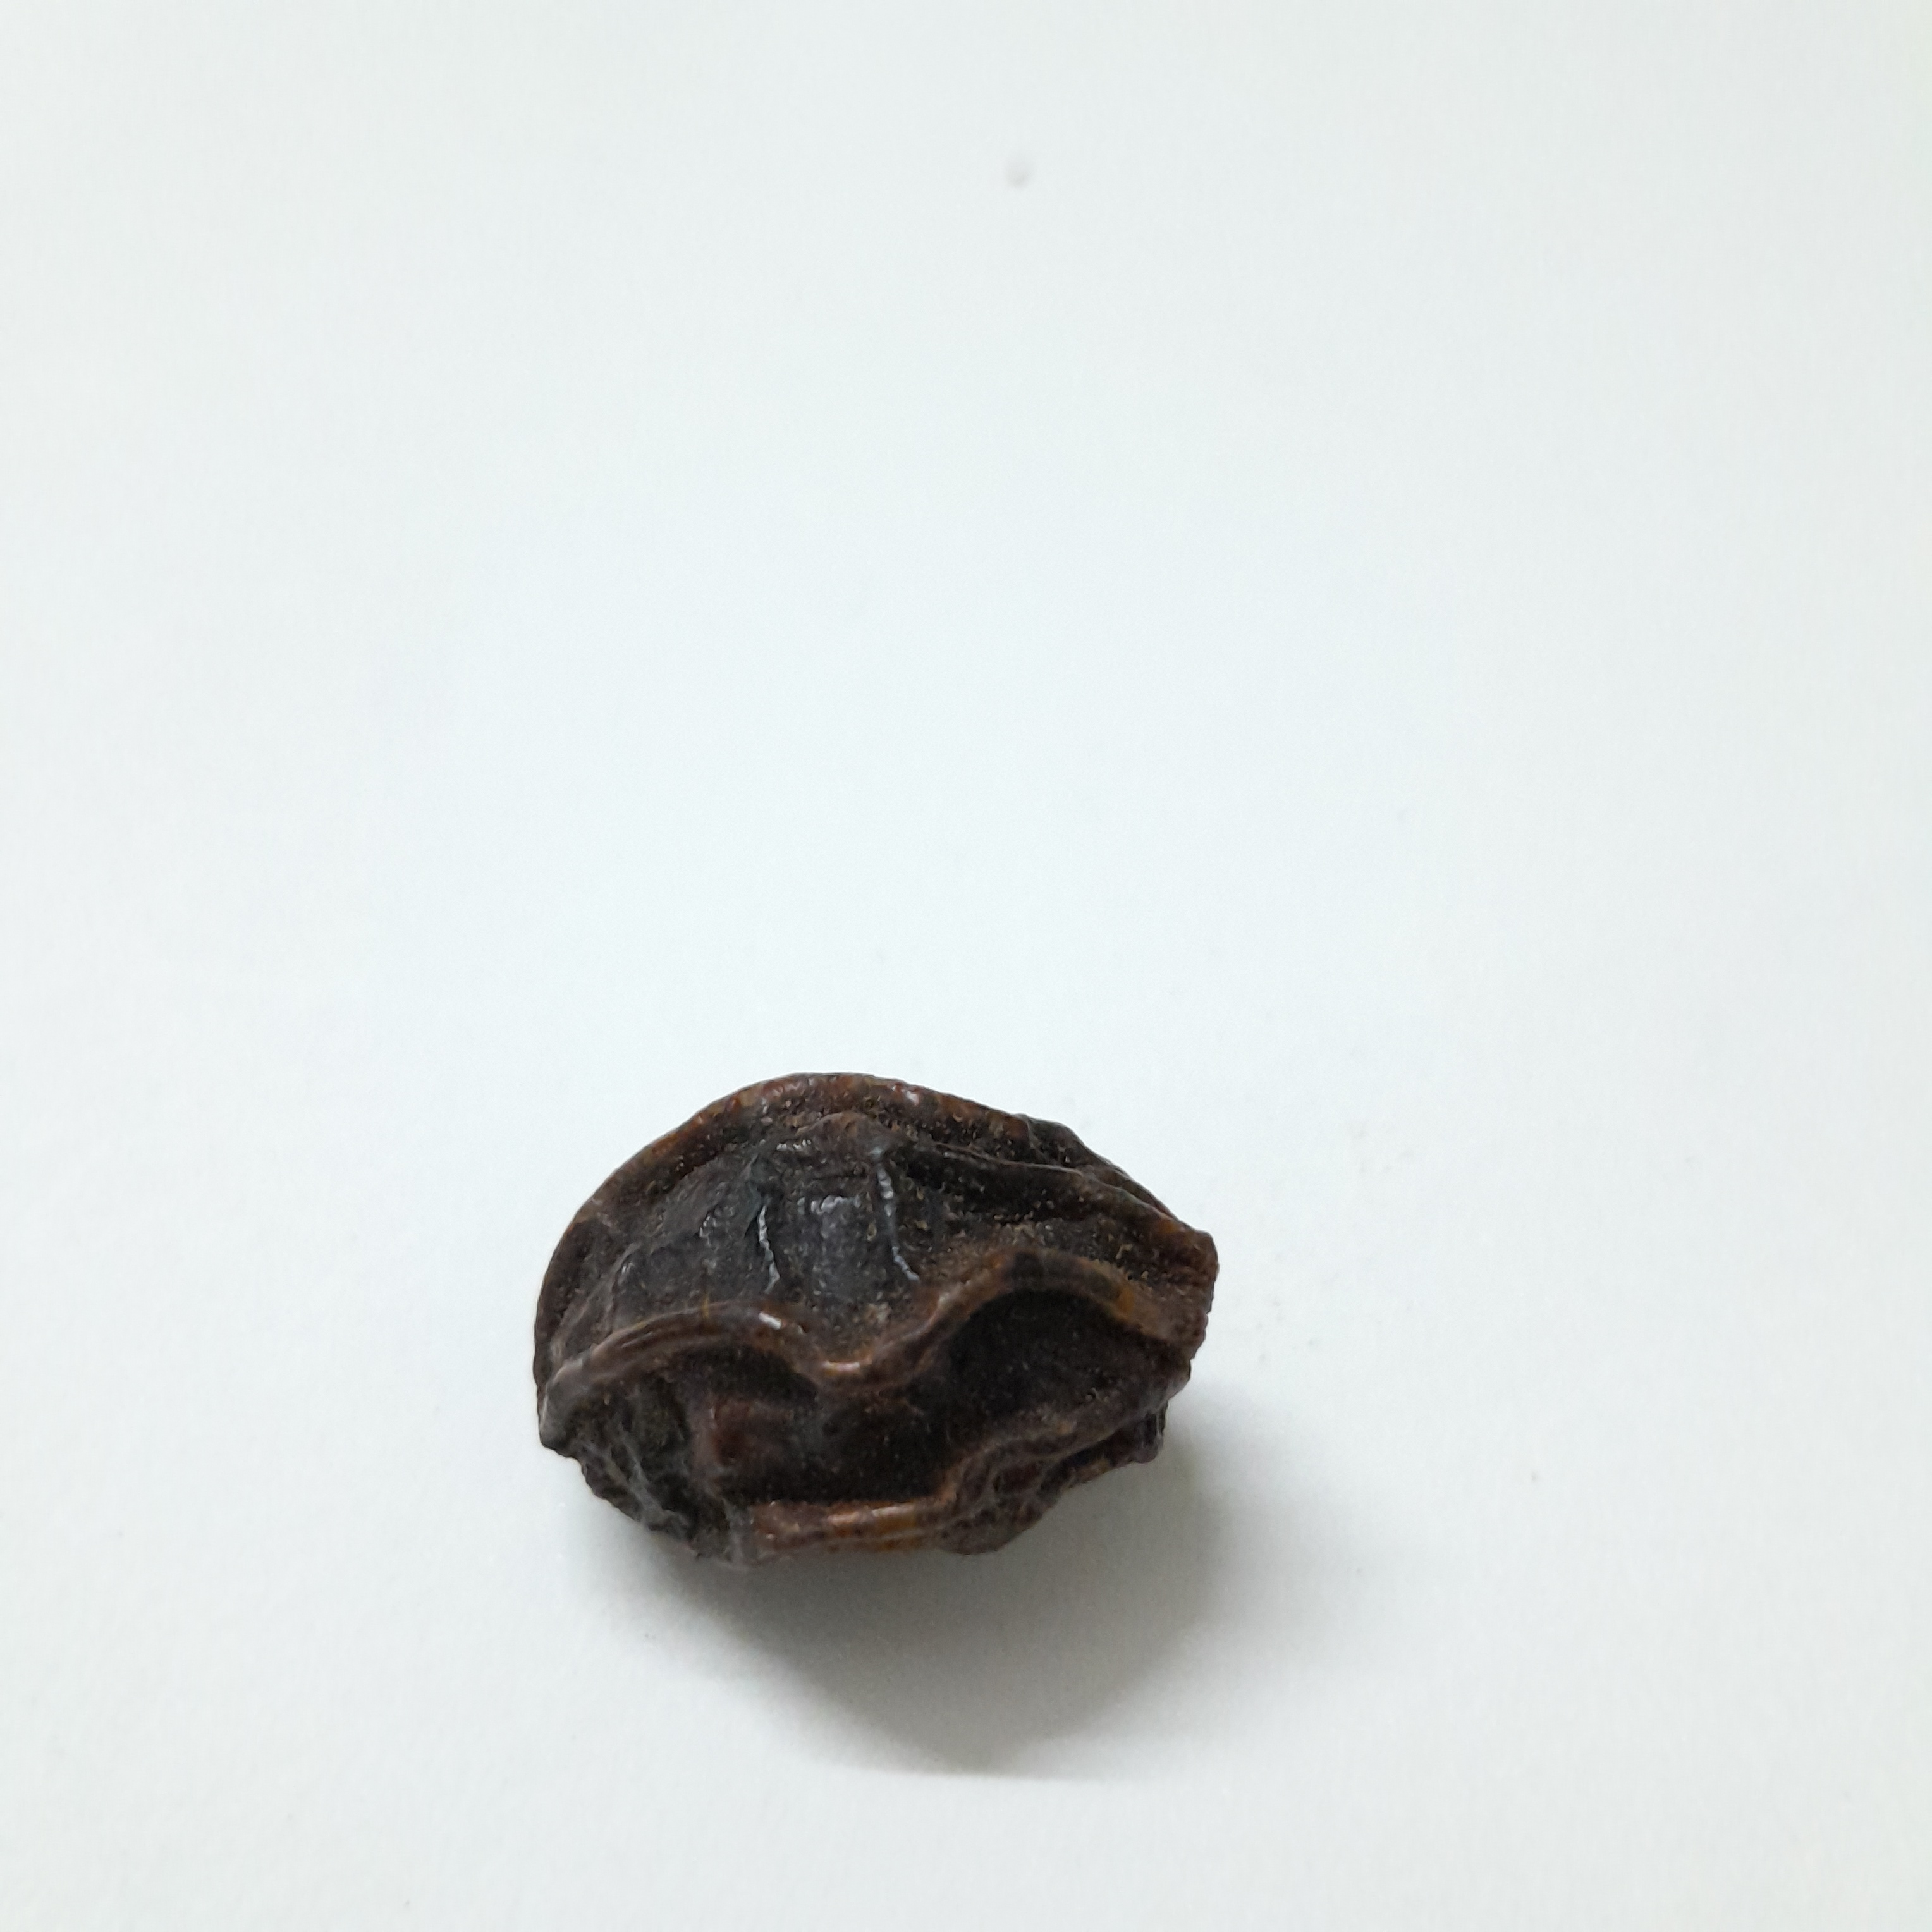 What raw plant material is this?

kadukharik
